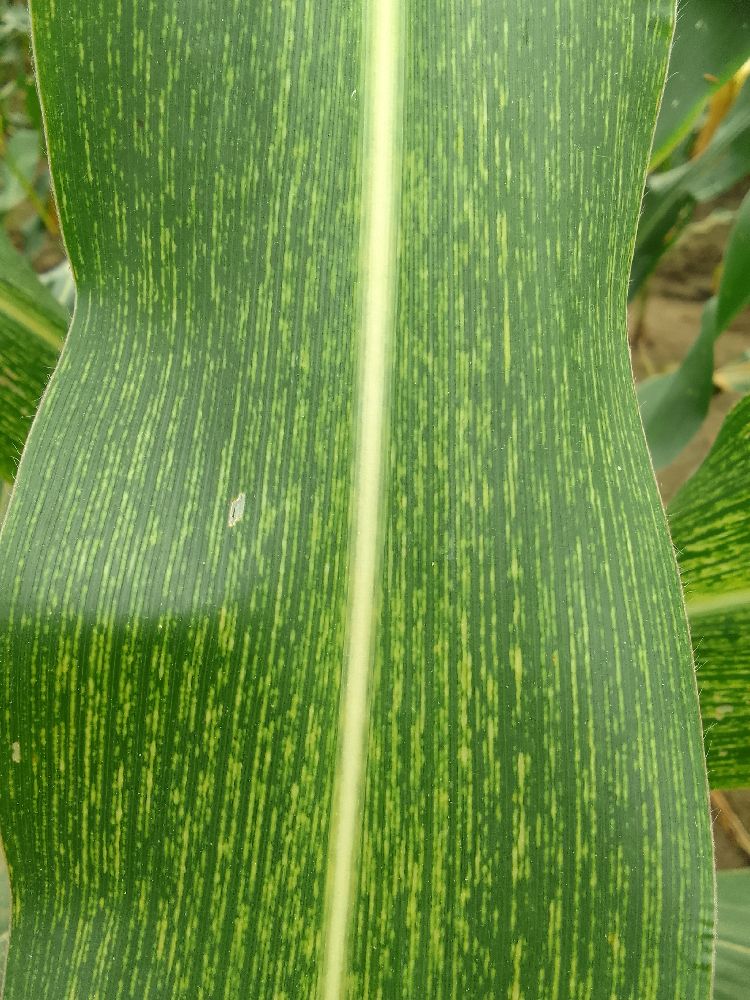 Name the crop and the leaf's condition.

maize, maize streak virus
